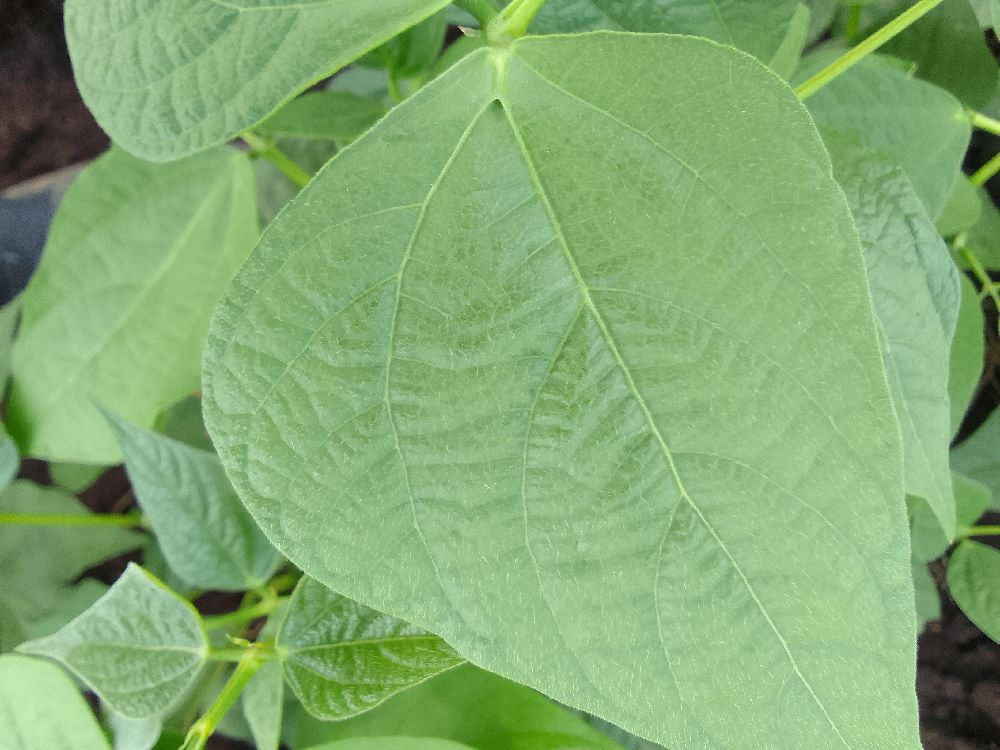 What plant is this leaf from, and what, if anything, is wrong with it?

common bean, healthy
